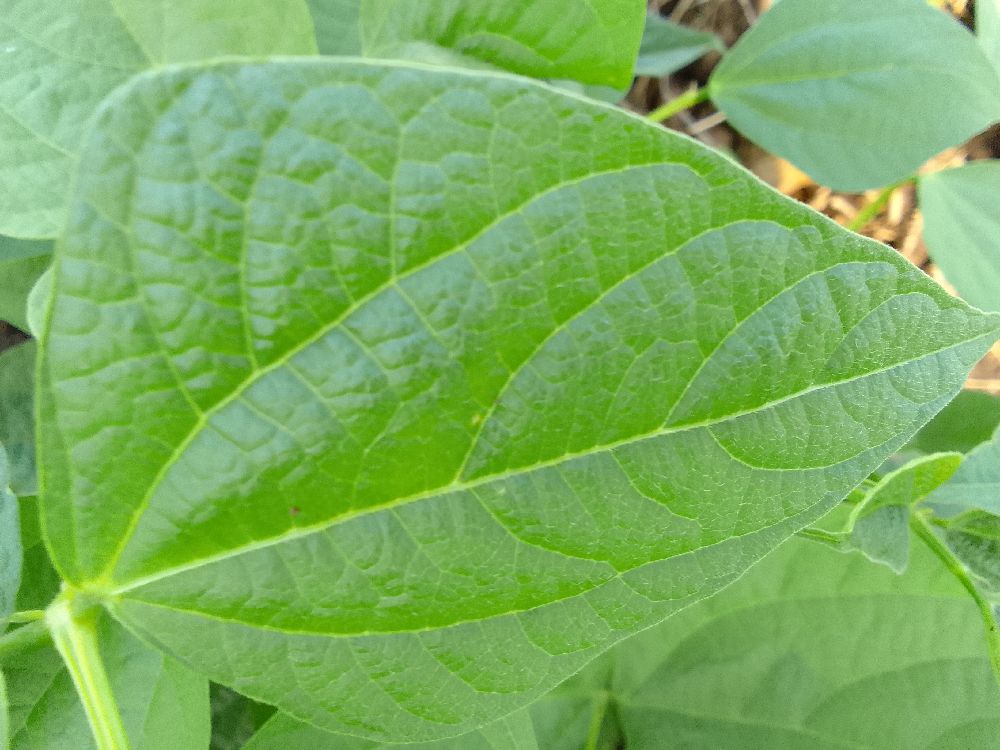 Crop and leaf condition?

common bean, healthy
